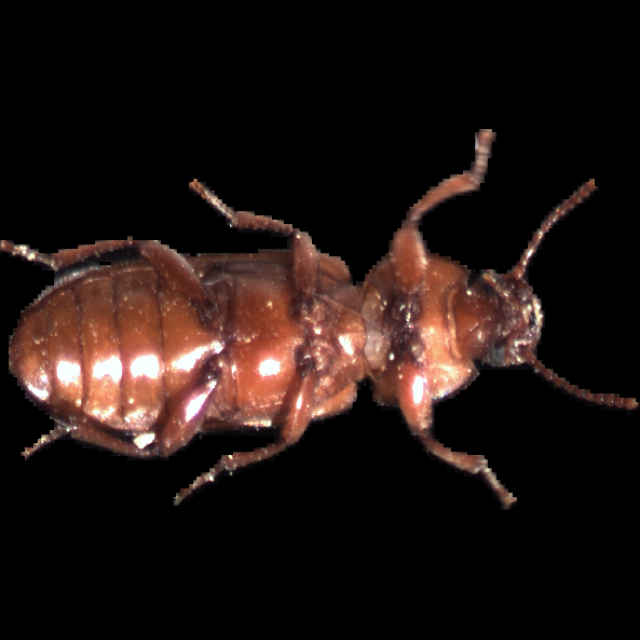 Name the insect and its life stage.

mealworm beetle
